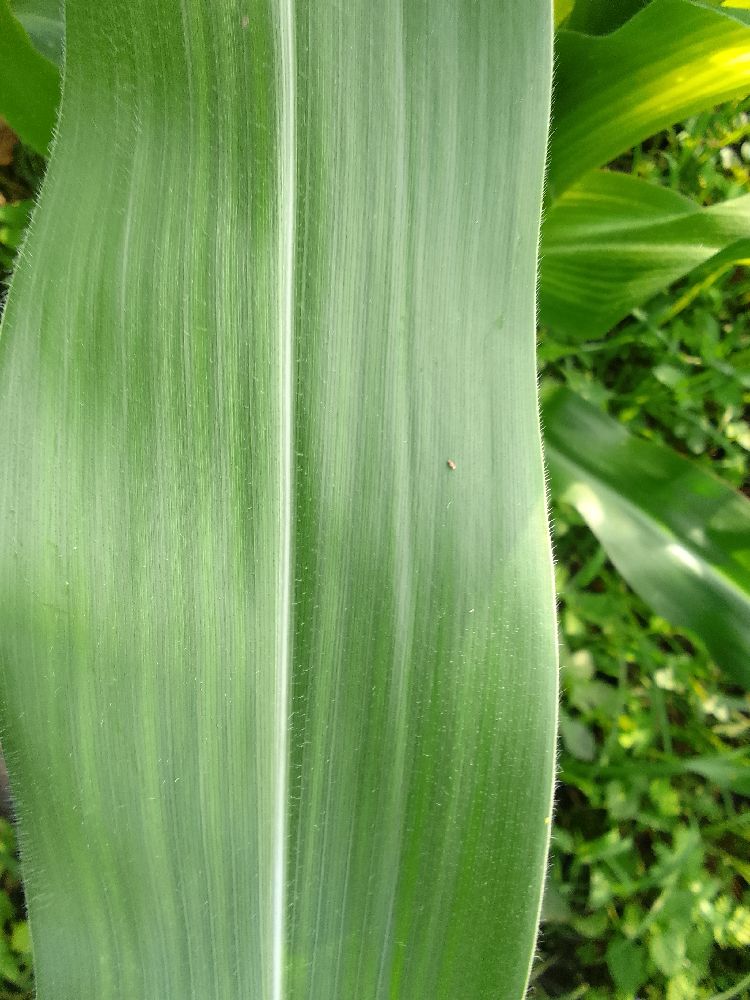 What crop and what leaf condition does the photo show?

maize, healthy
